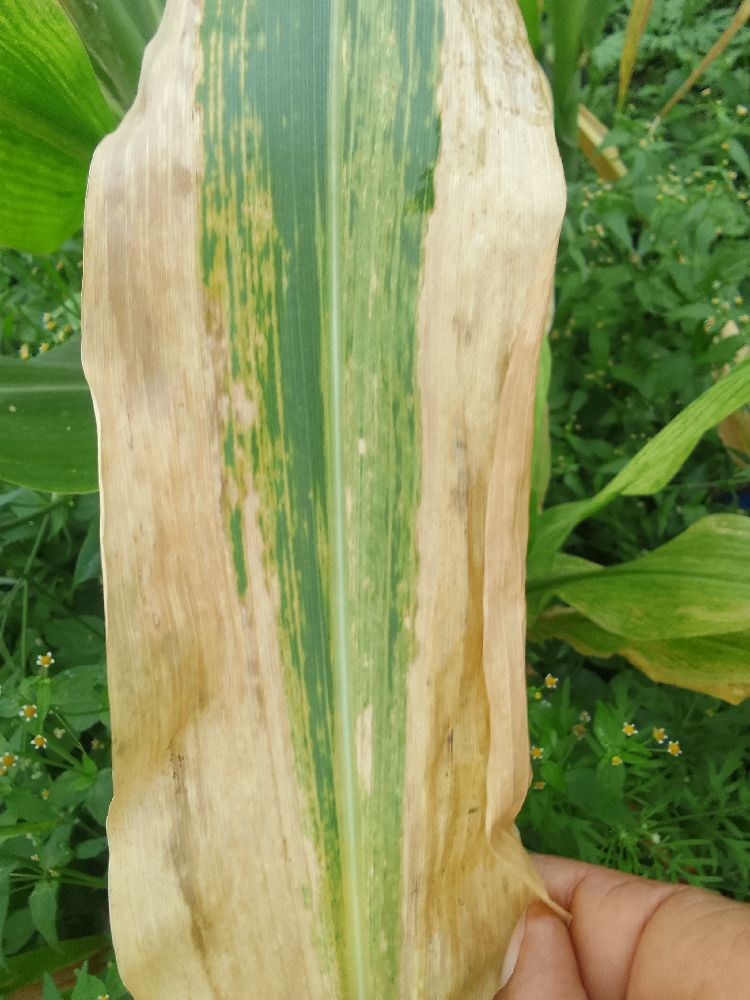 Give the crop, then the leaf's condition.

maize, maize lethal necrosis
